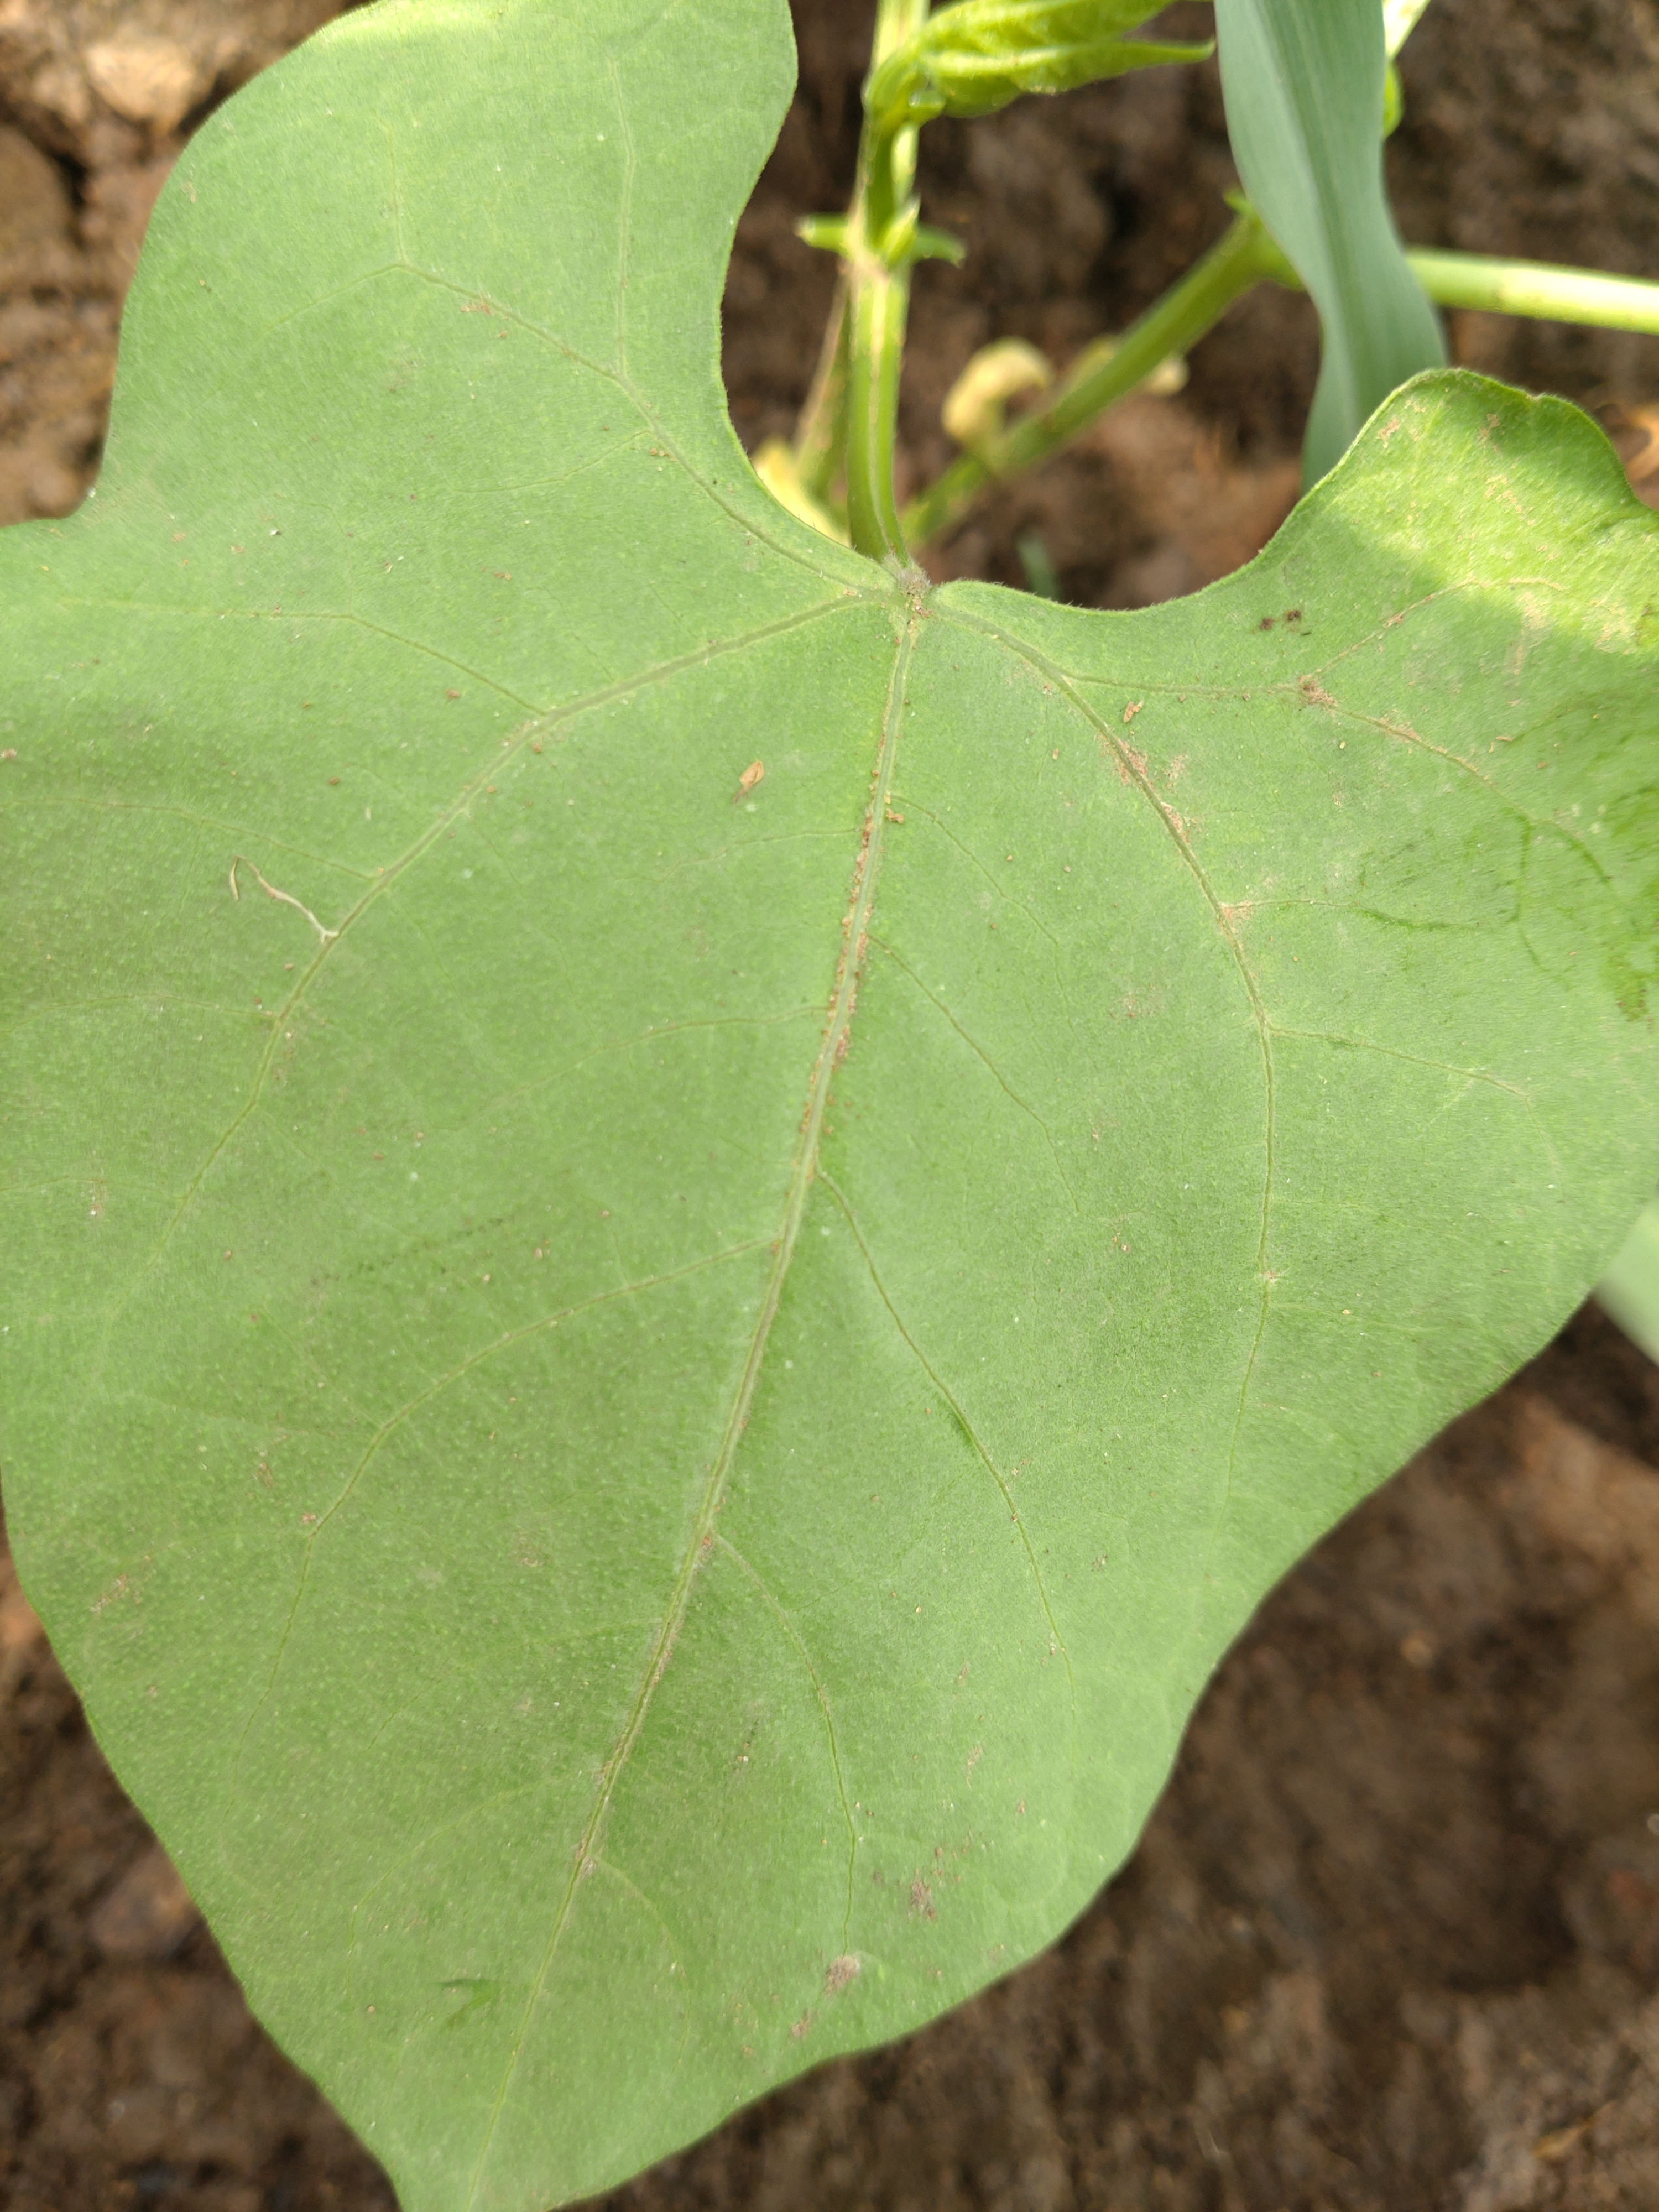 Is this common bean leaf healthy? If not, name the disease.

healthy
